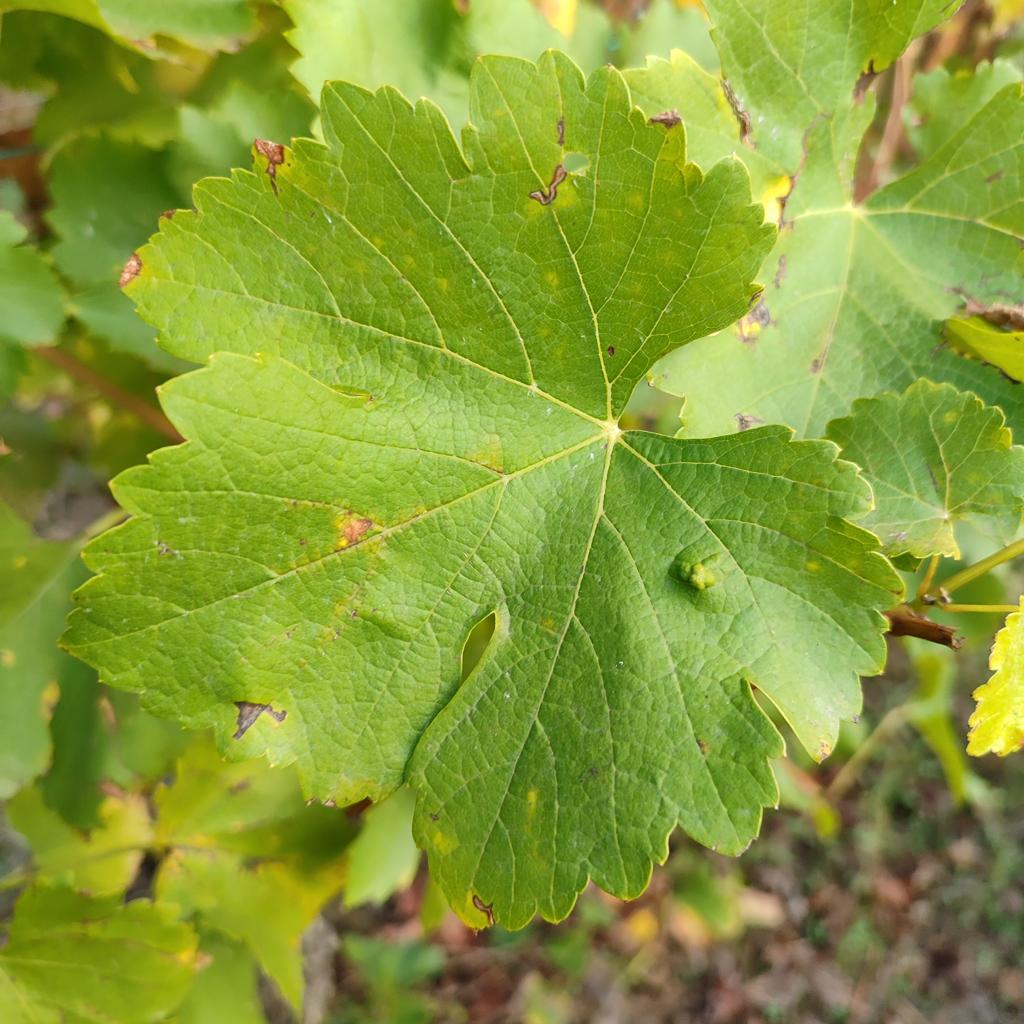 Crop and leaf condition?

grapevine, erineum mite
